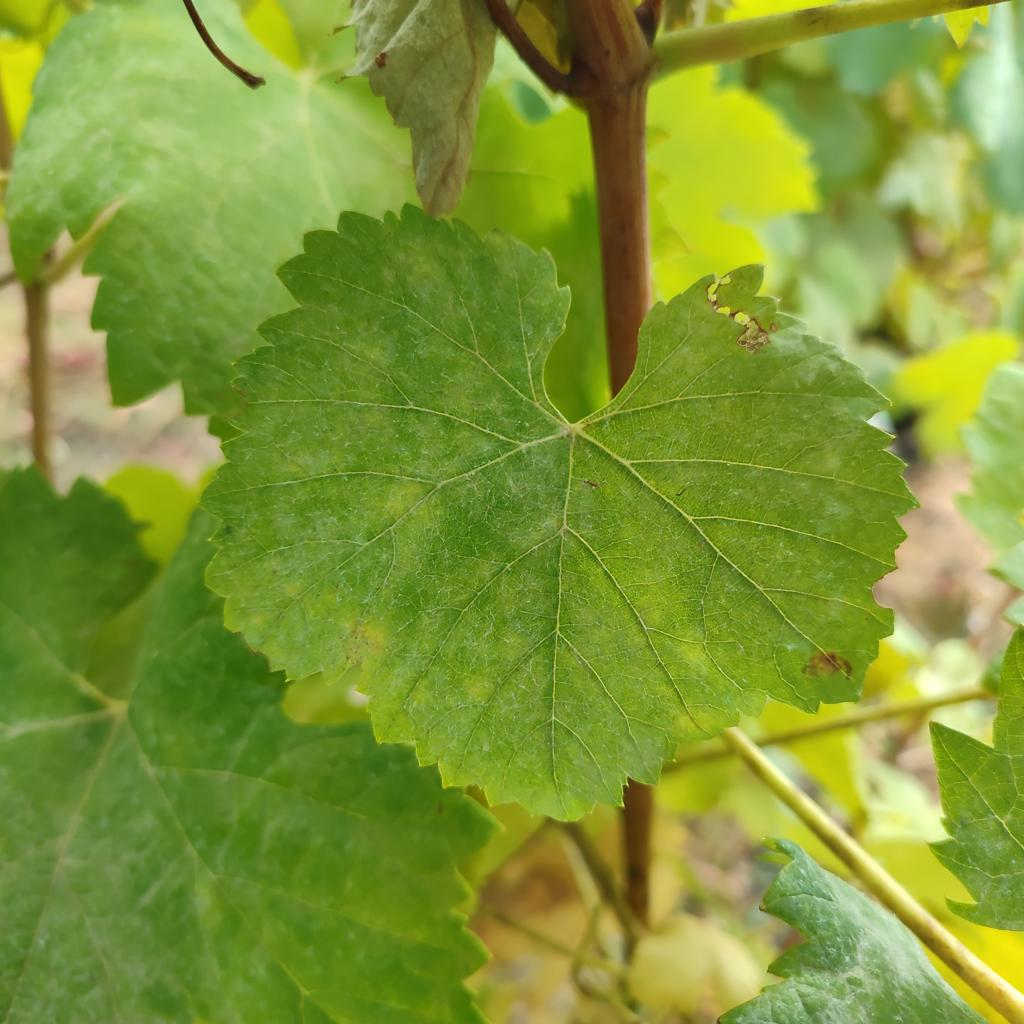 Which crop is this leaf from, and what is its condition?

grapevine, powdery mildew
